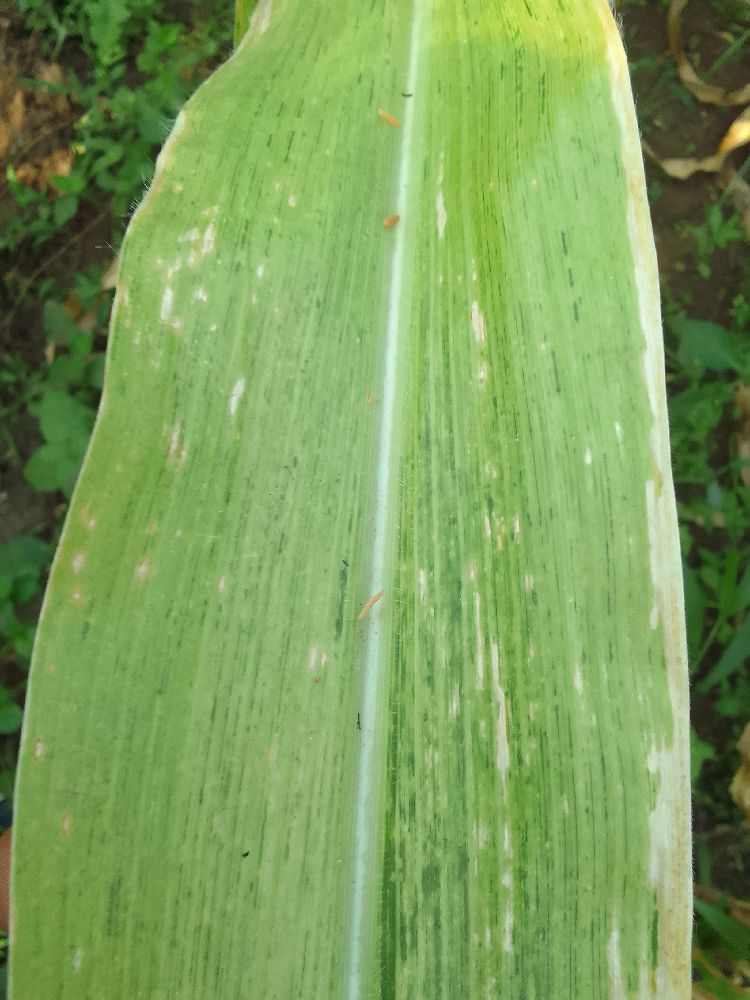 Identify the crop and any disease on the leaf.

maize, maize lethal necrosis
